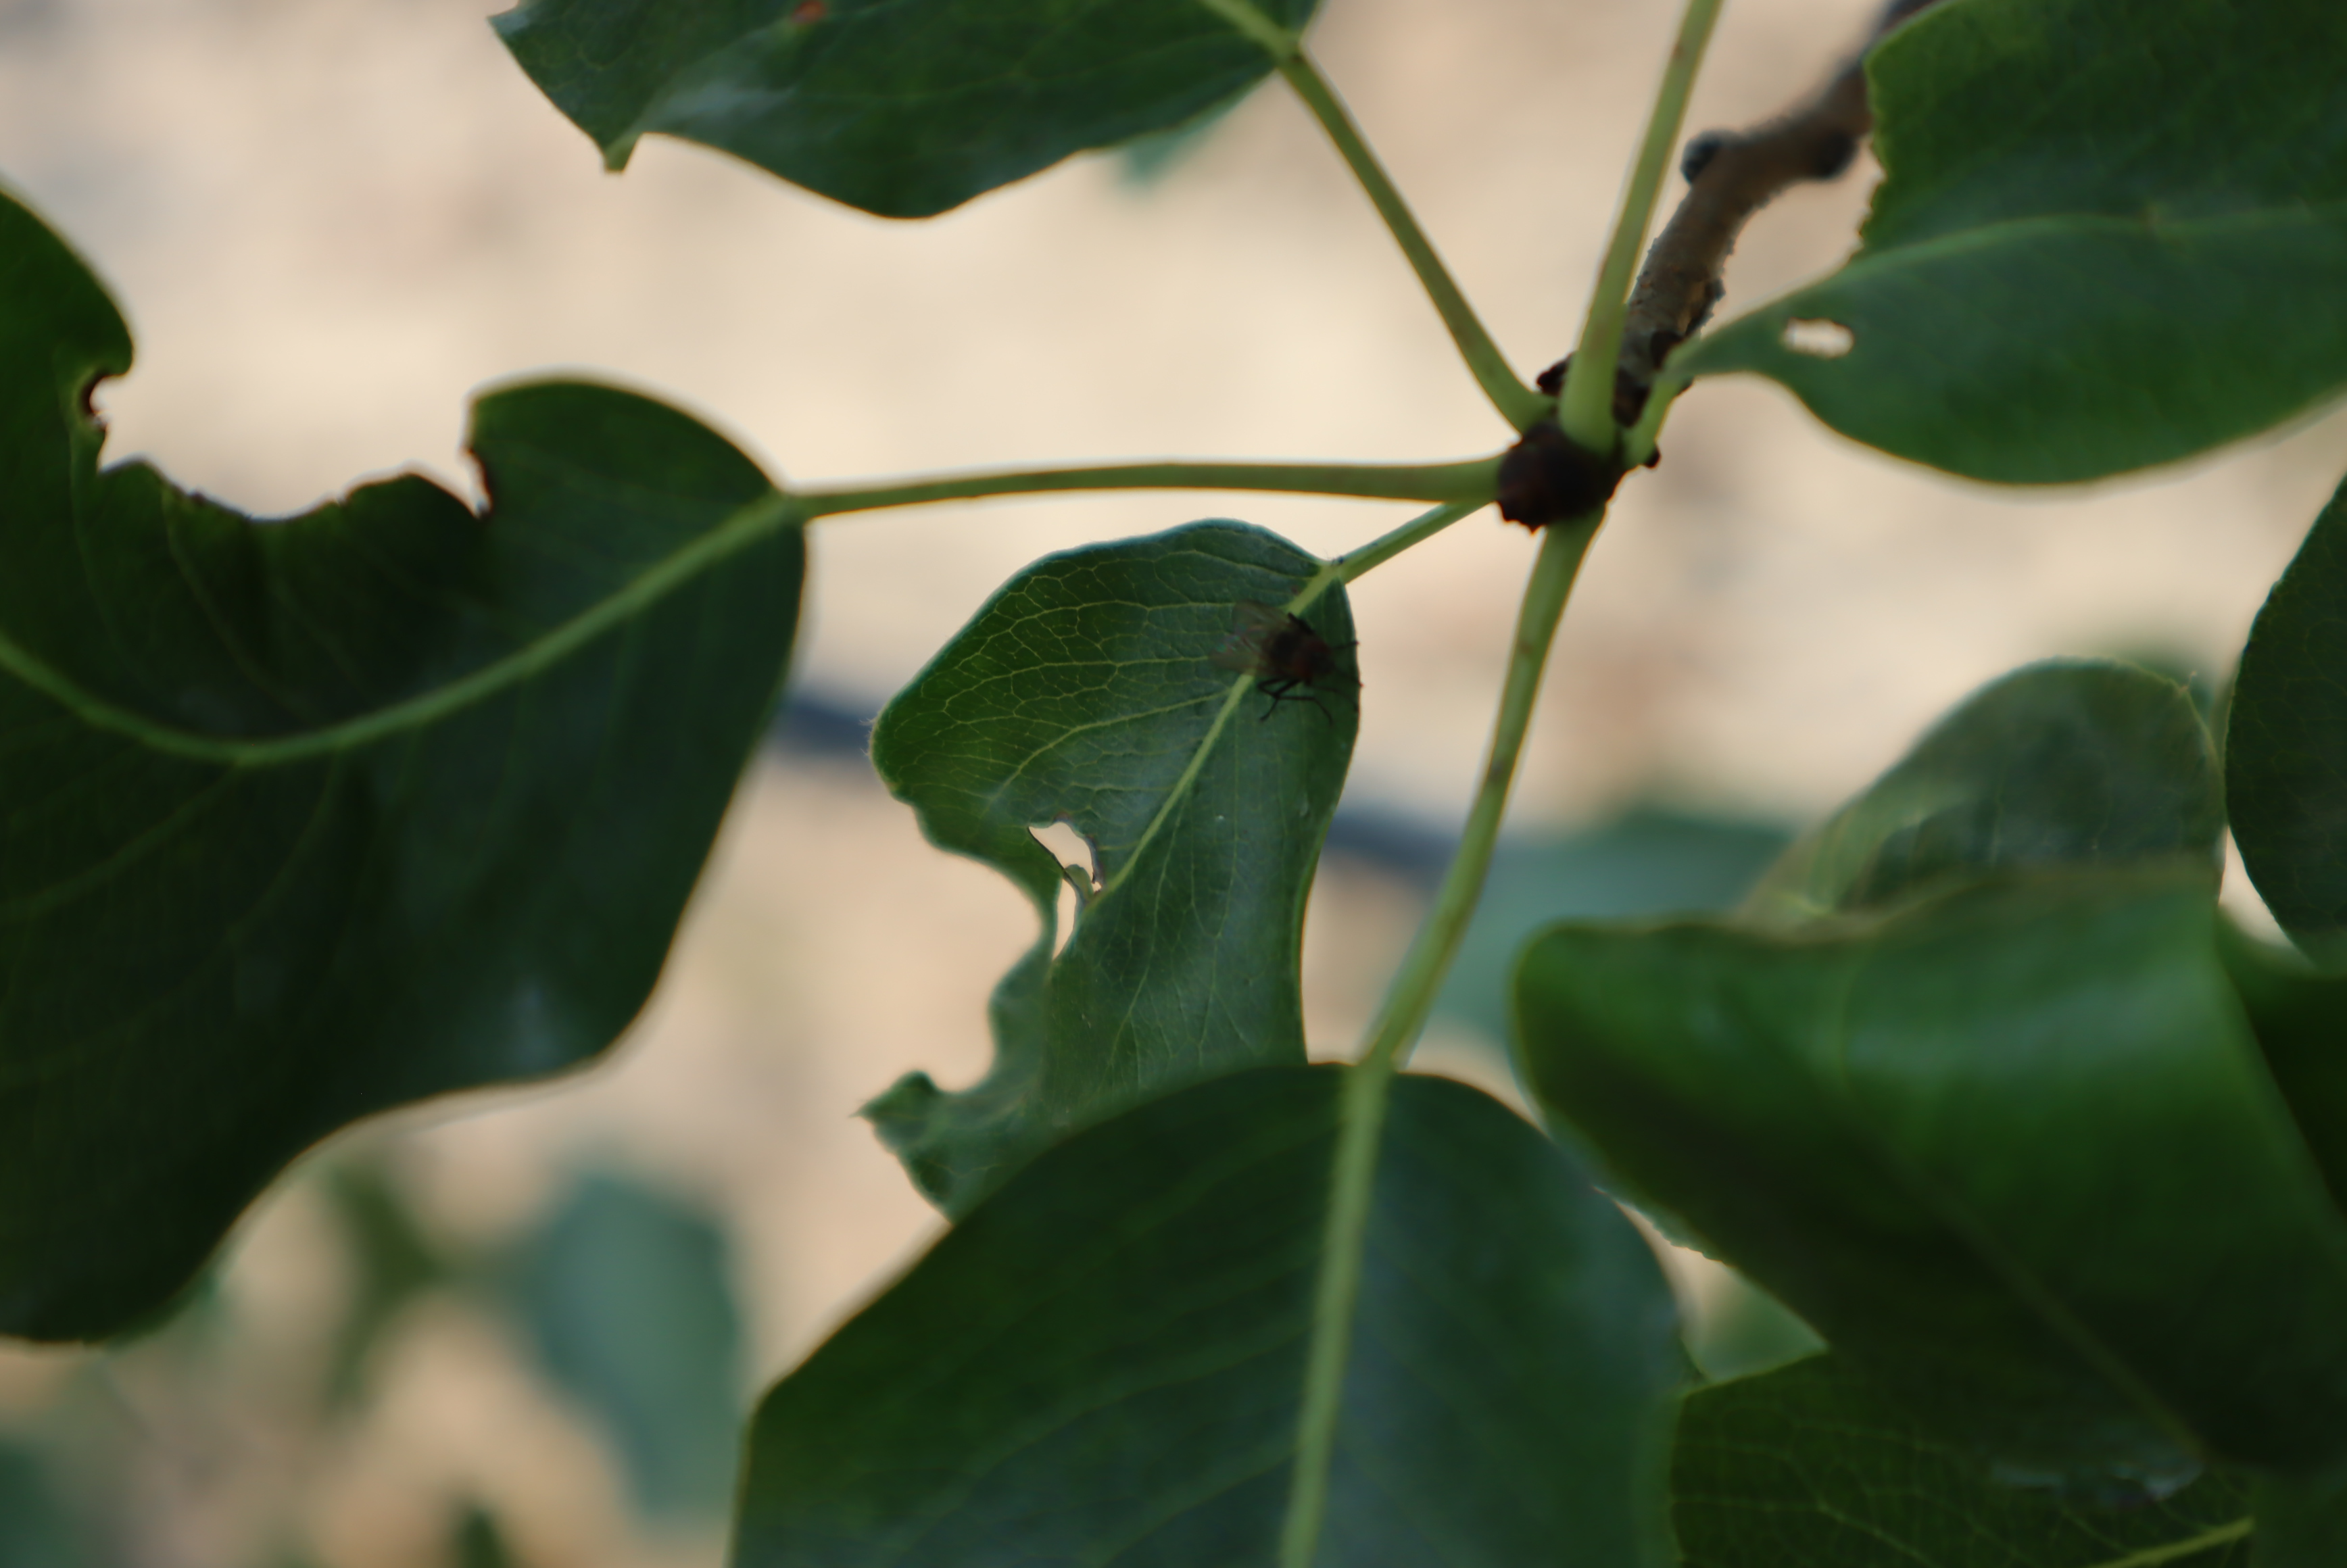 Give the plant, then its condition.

pear, mechanical damage, phytophagous
